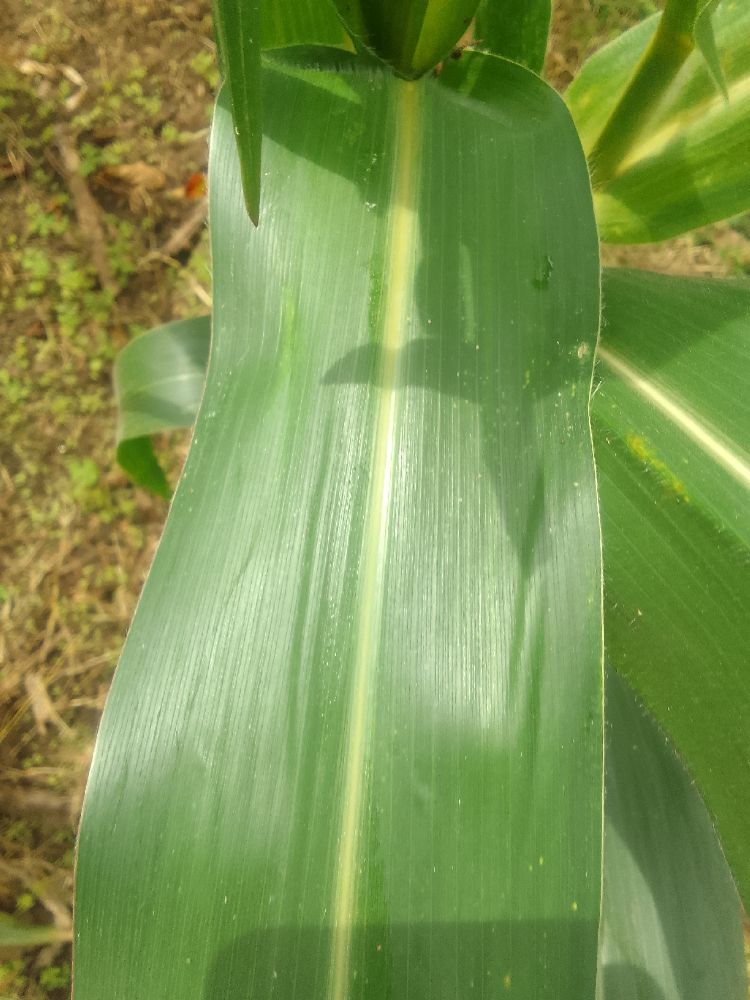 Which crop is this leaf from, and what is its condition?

maize, healthy
